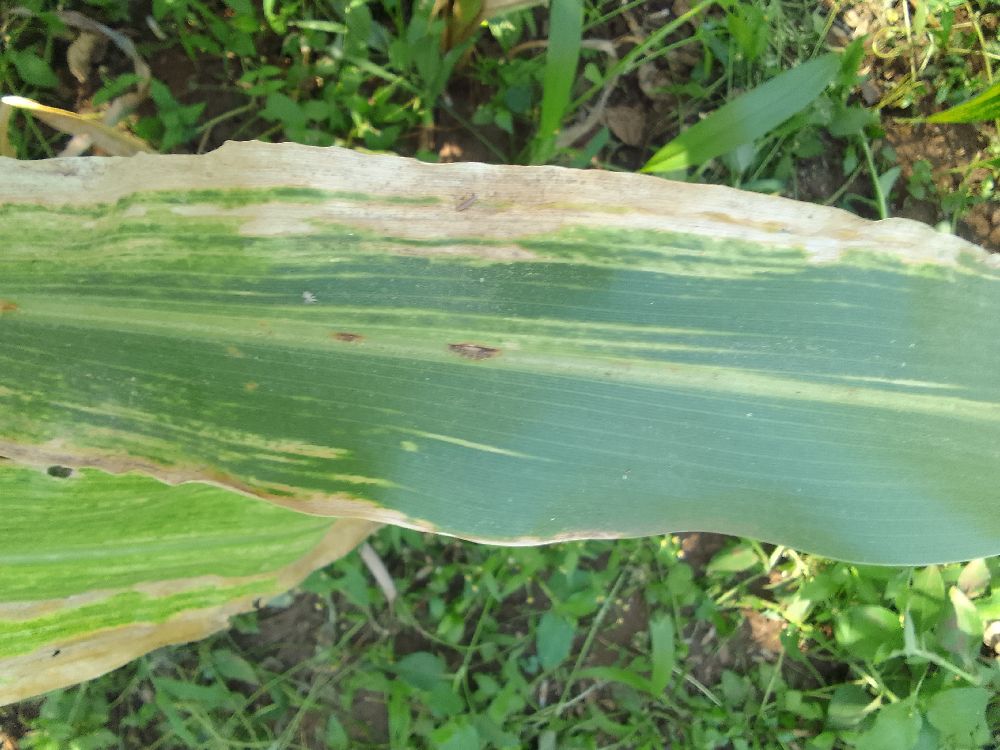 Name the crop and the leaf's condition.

maize, maize lethal necrosis
